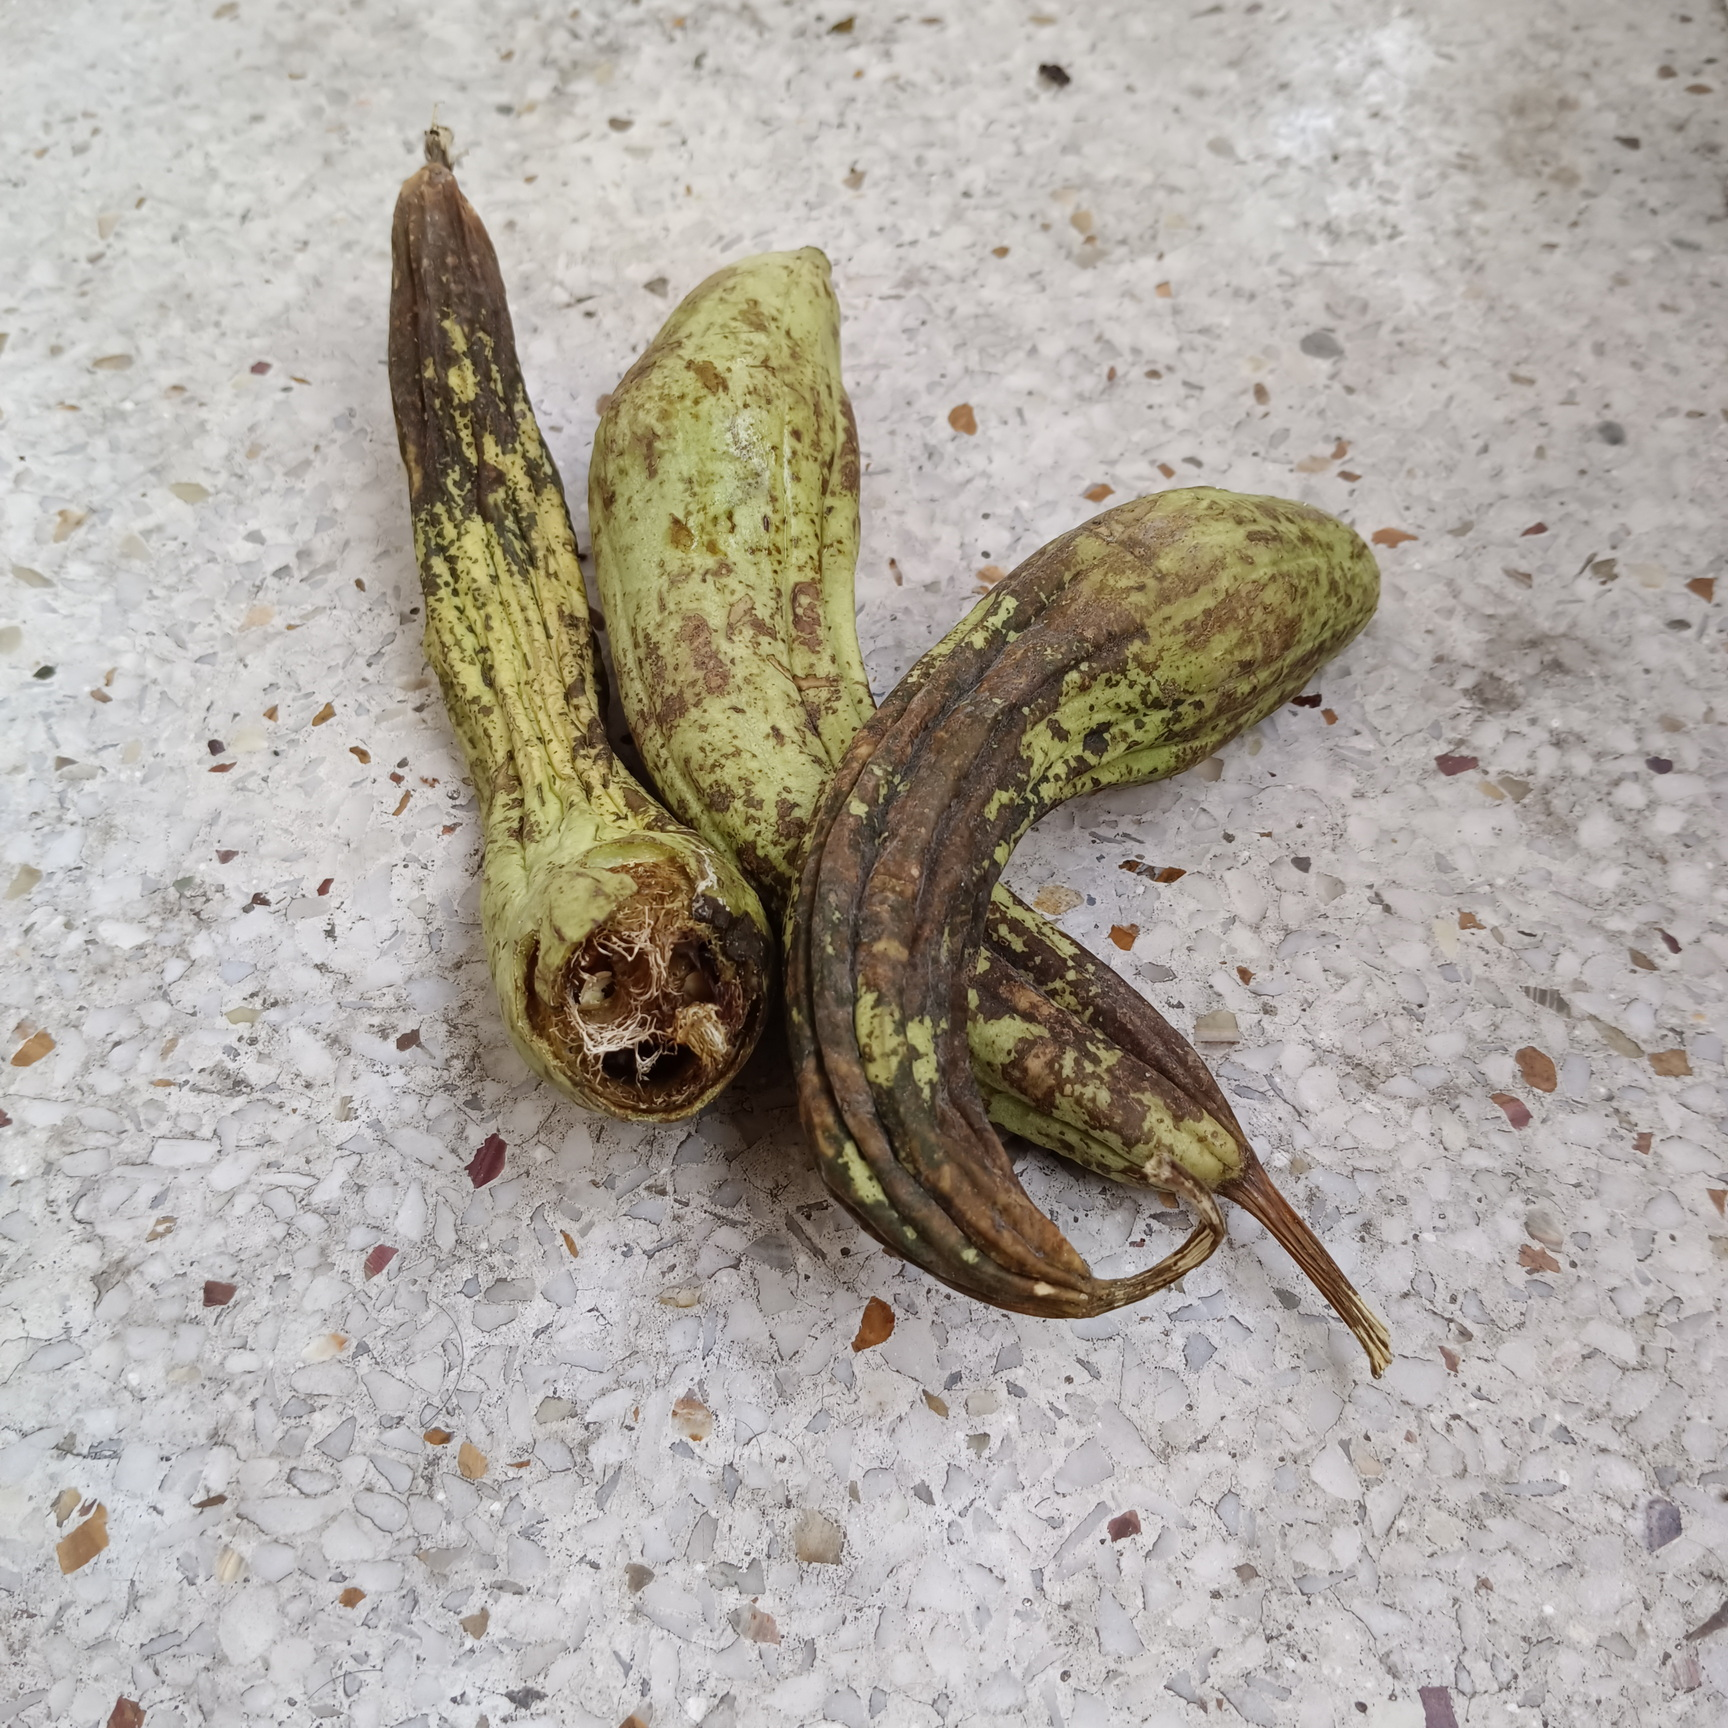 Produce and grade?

luffa, faulty
